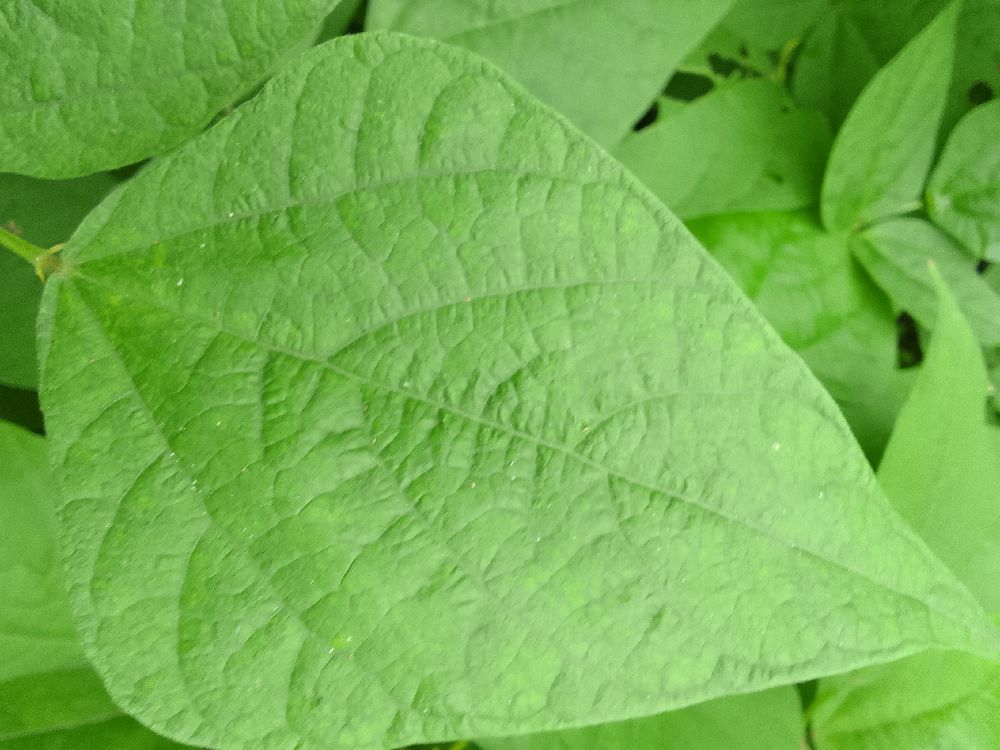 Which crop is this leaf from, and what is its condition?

common bean, healthy
